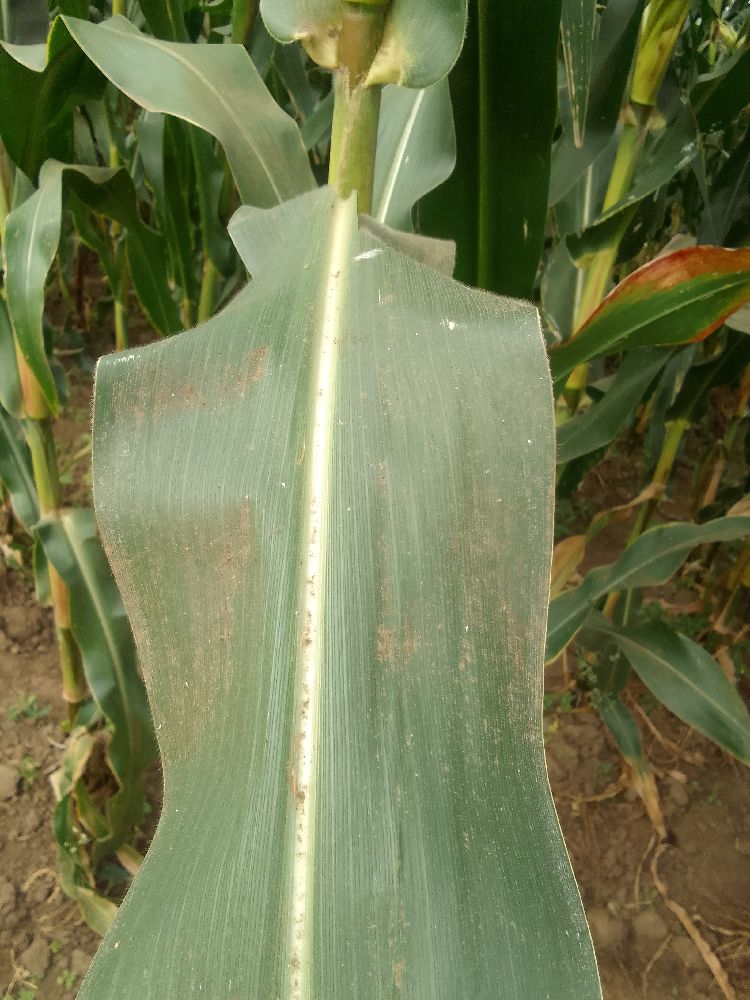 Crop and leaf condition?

maize, maize streak virus
